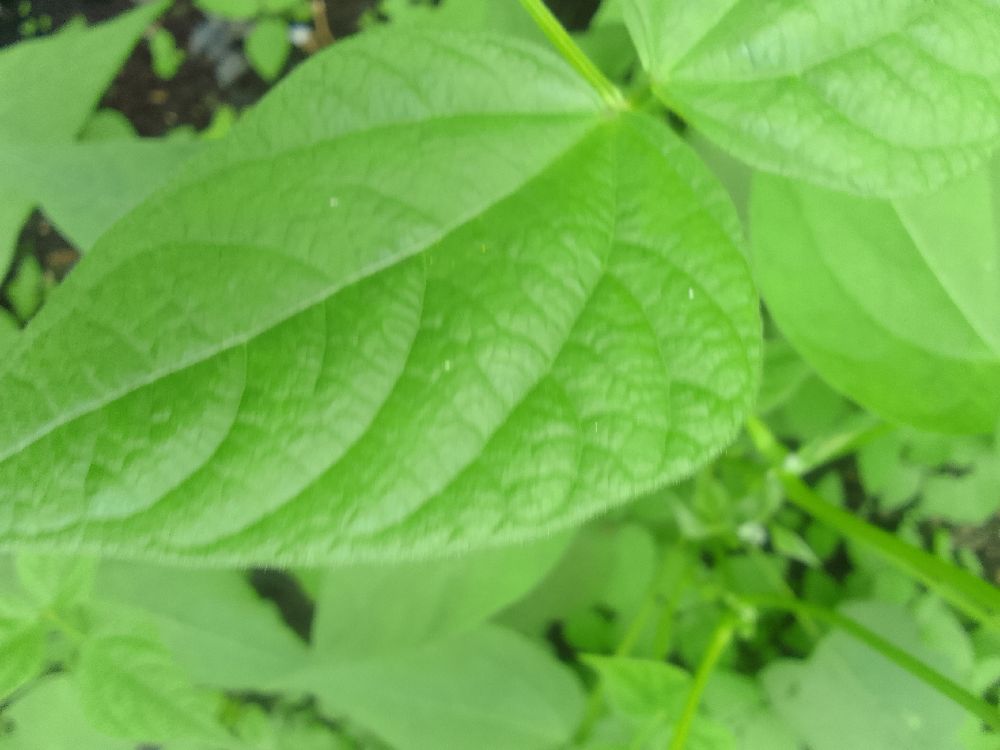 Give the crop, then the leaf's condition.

common bean, healthy
